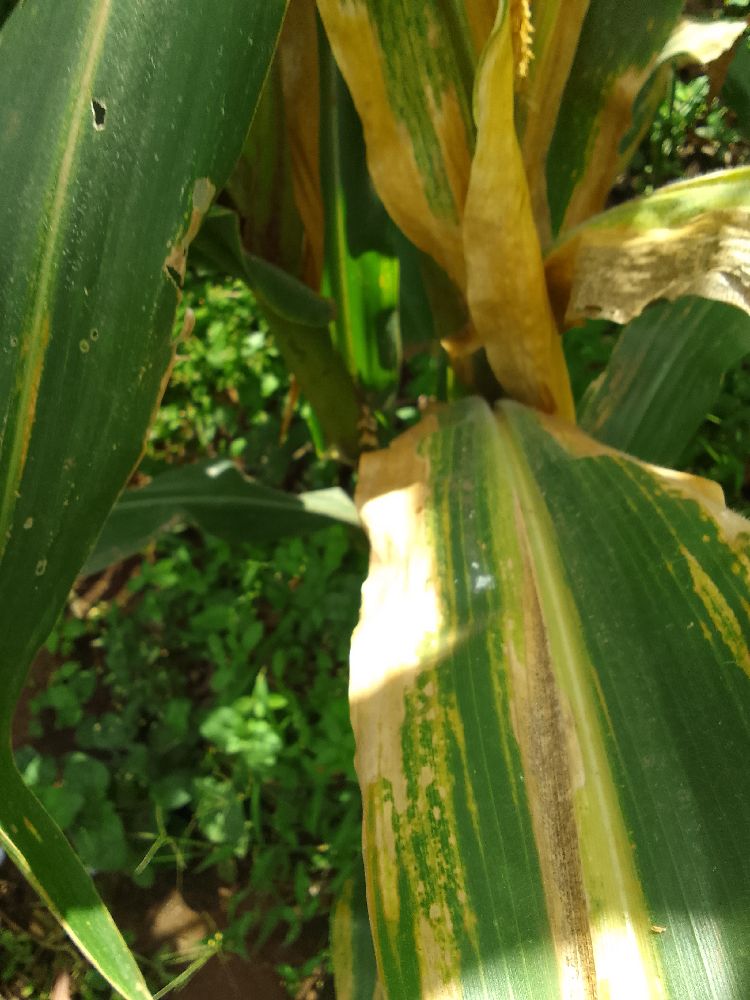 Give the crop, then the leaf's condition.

maize, maize lethal necrosis
